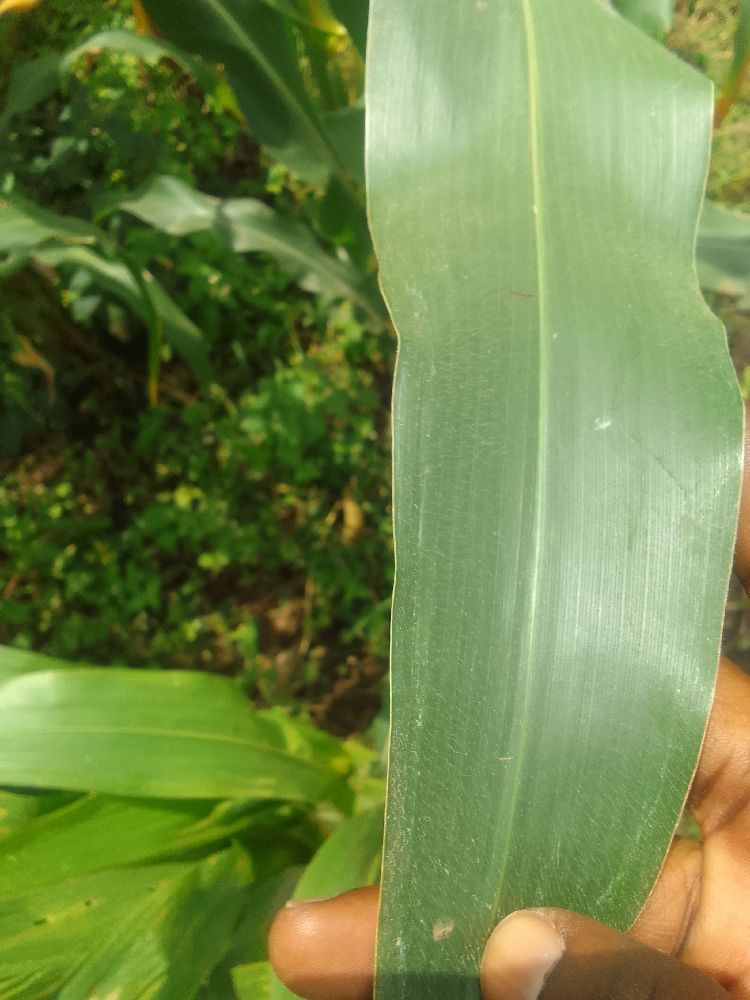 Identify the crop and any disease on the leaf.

maize, healthy
